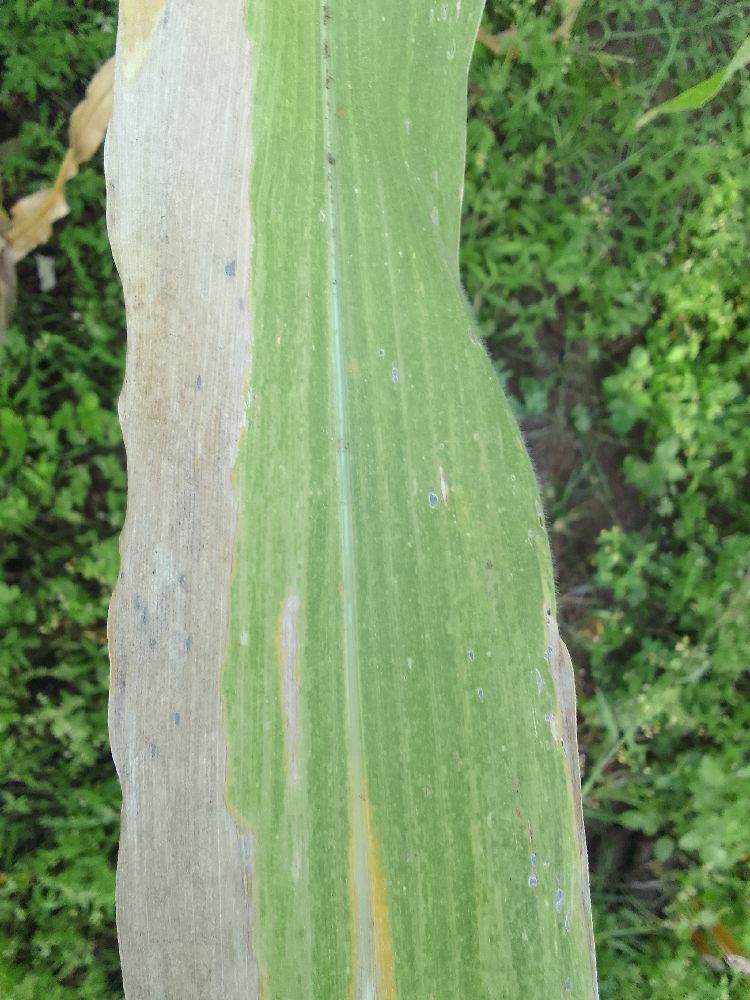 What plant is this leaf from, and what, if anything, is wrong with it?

maize, maize lethal necrosis
